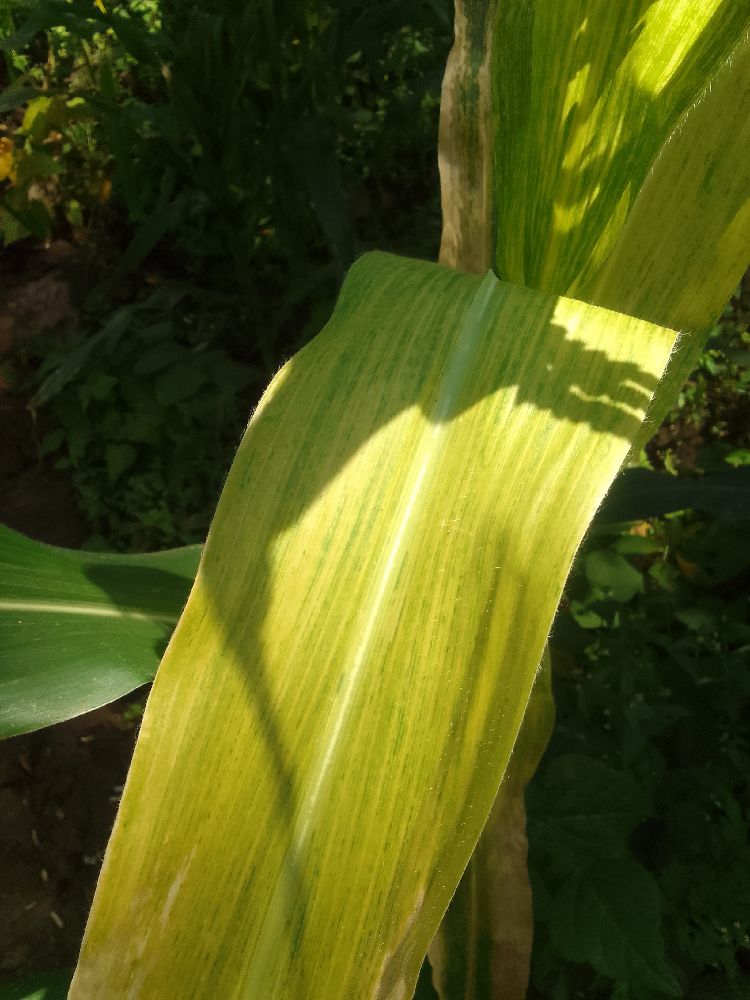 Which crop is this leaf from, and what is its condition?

maize, maize lethal necrosis
